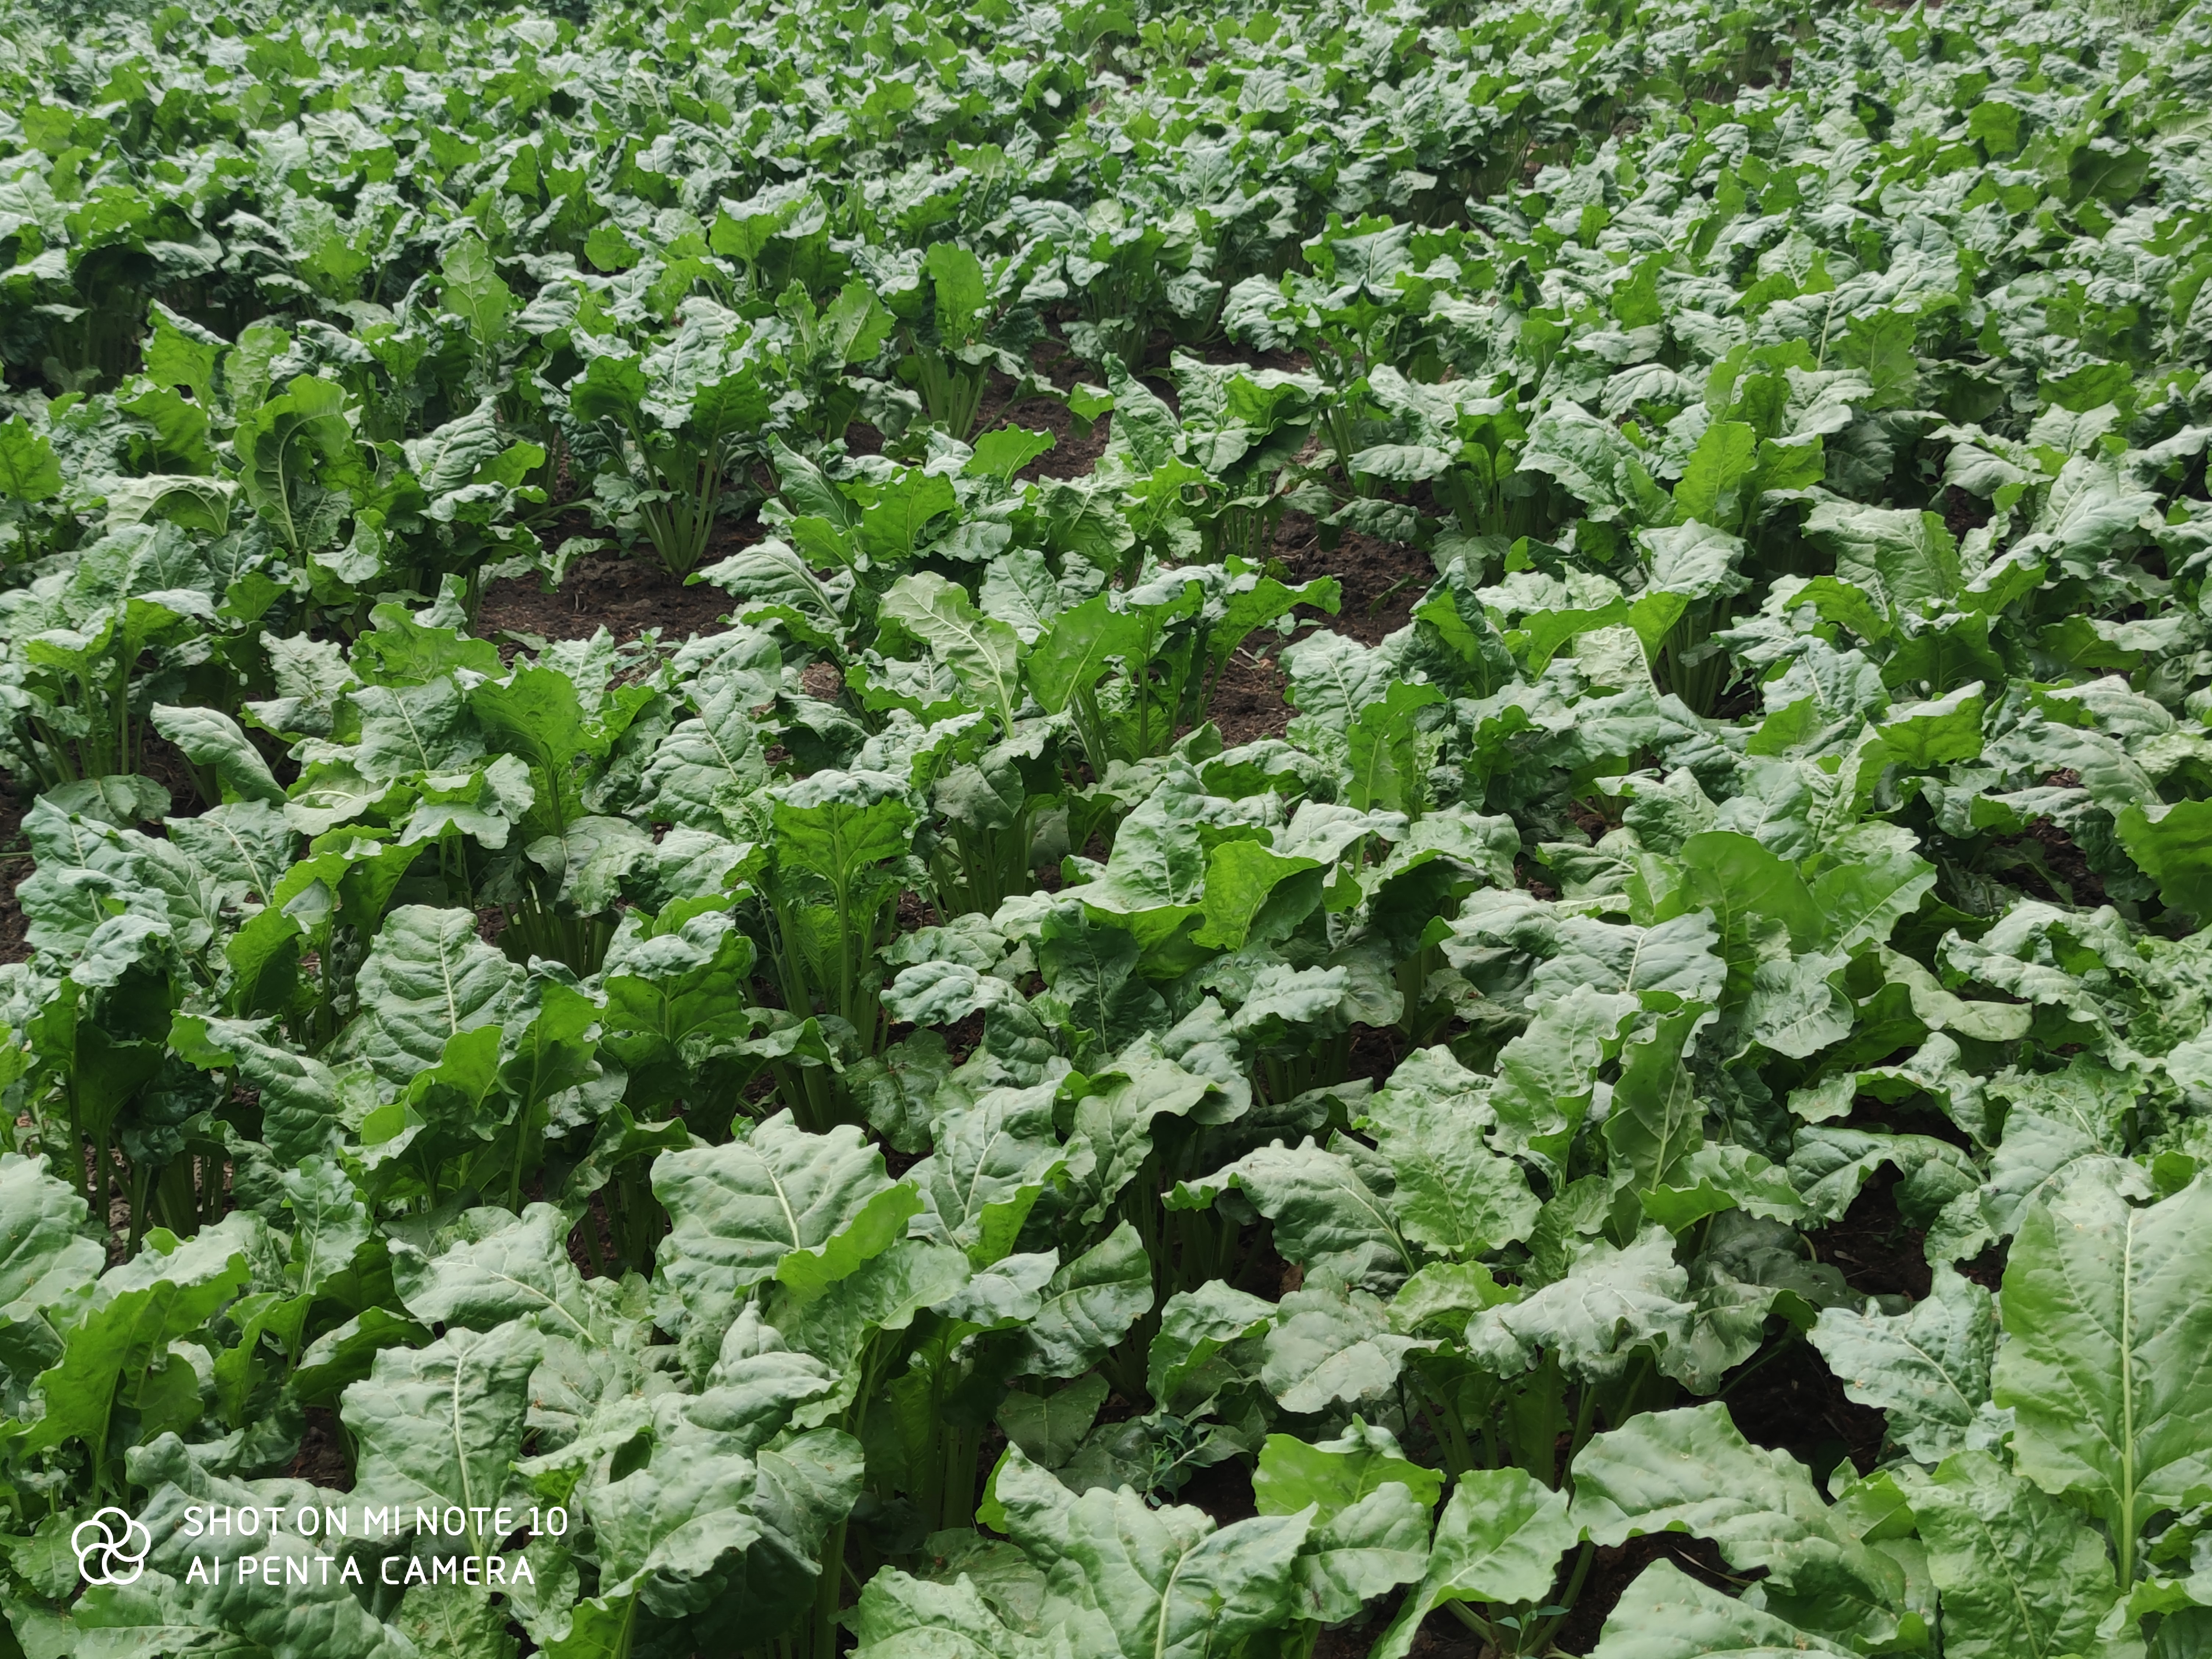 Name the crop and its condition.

beet, unaffected
